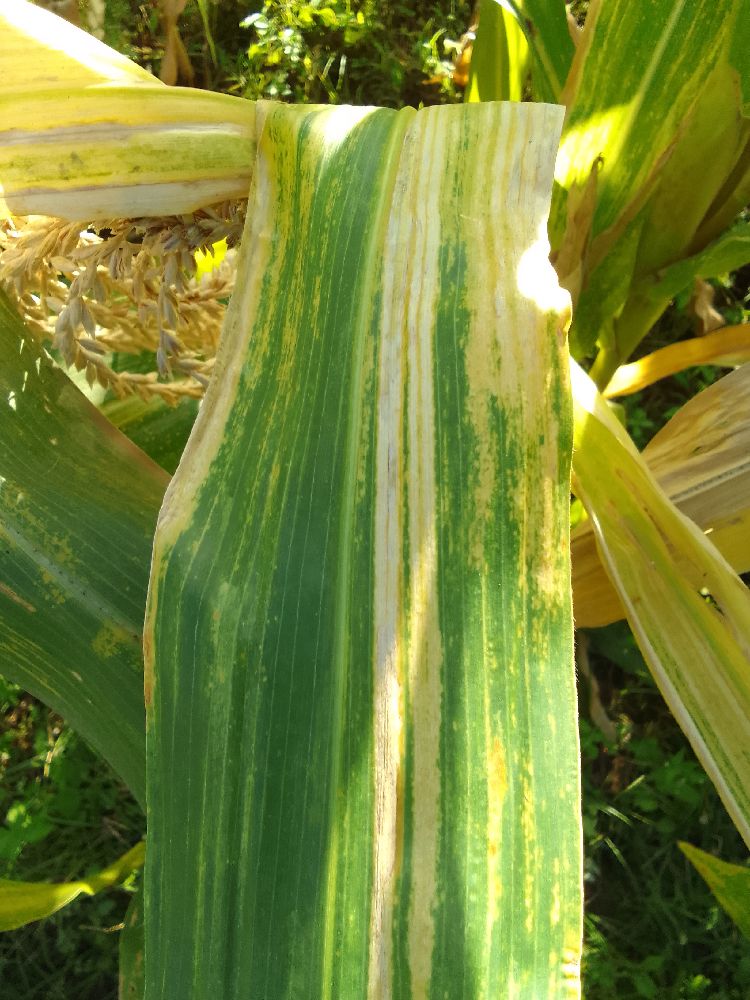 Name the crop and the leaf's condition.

maize, maize lethal necrosis
